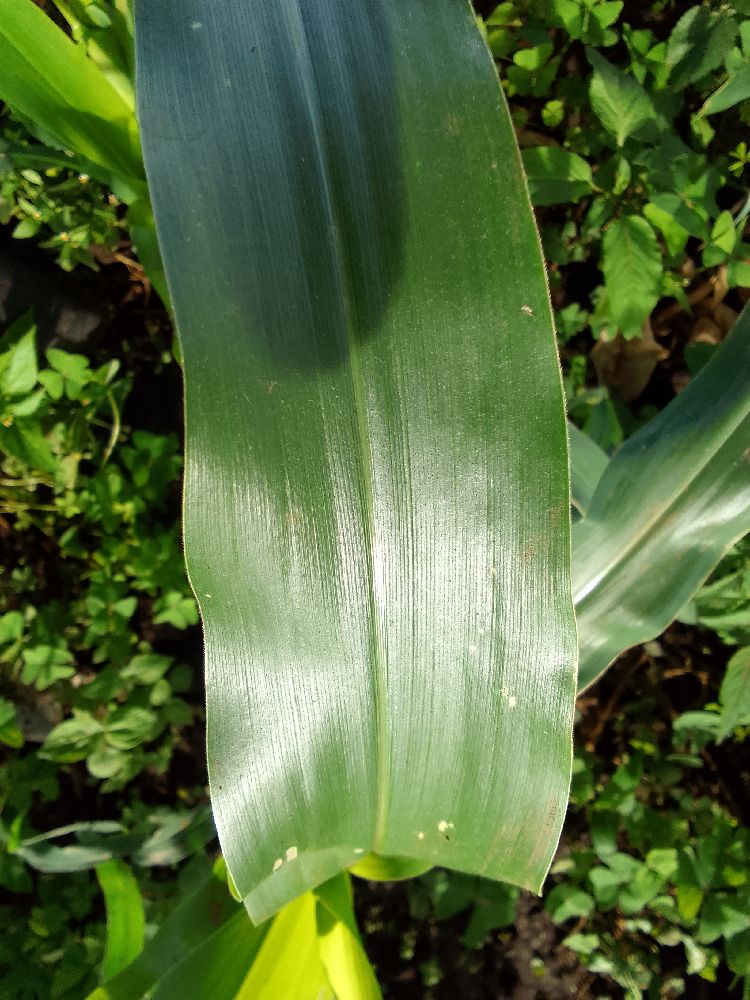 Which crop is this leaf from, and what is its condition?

maize, healthy
